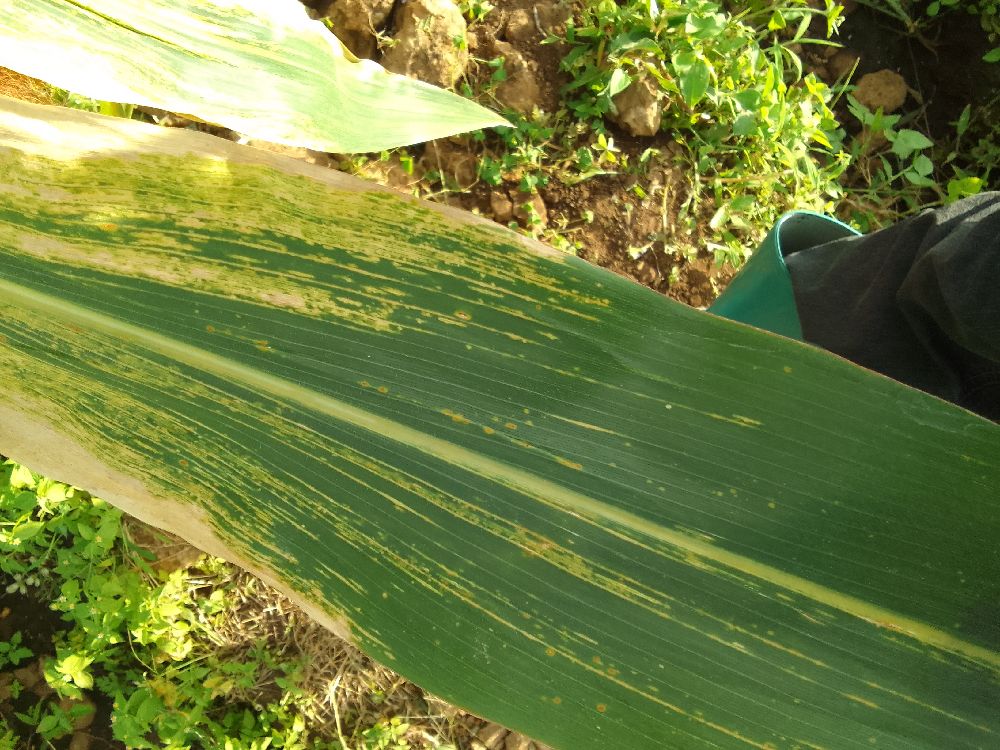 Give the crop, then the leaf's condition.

maize, maize lethal necrosis
